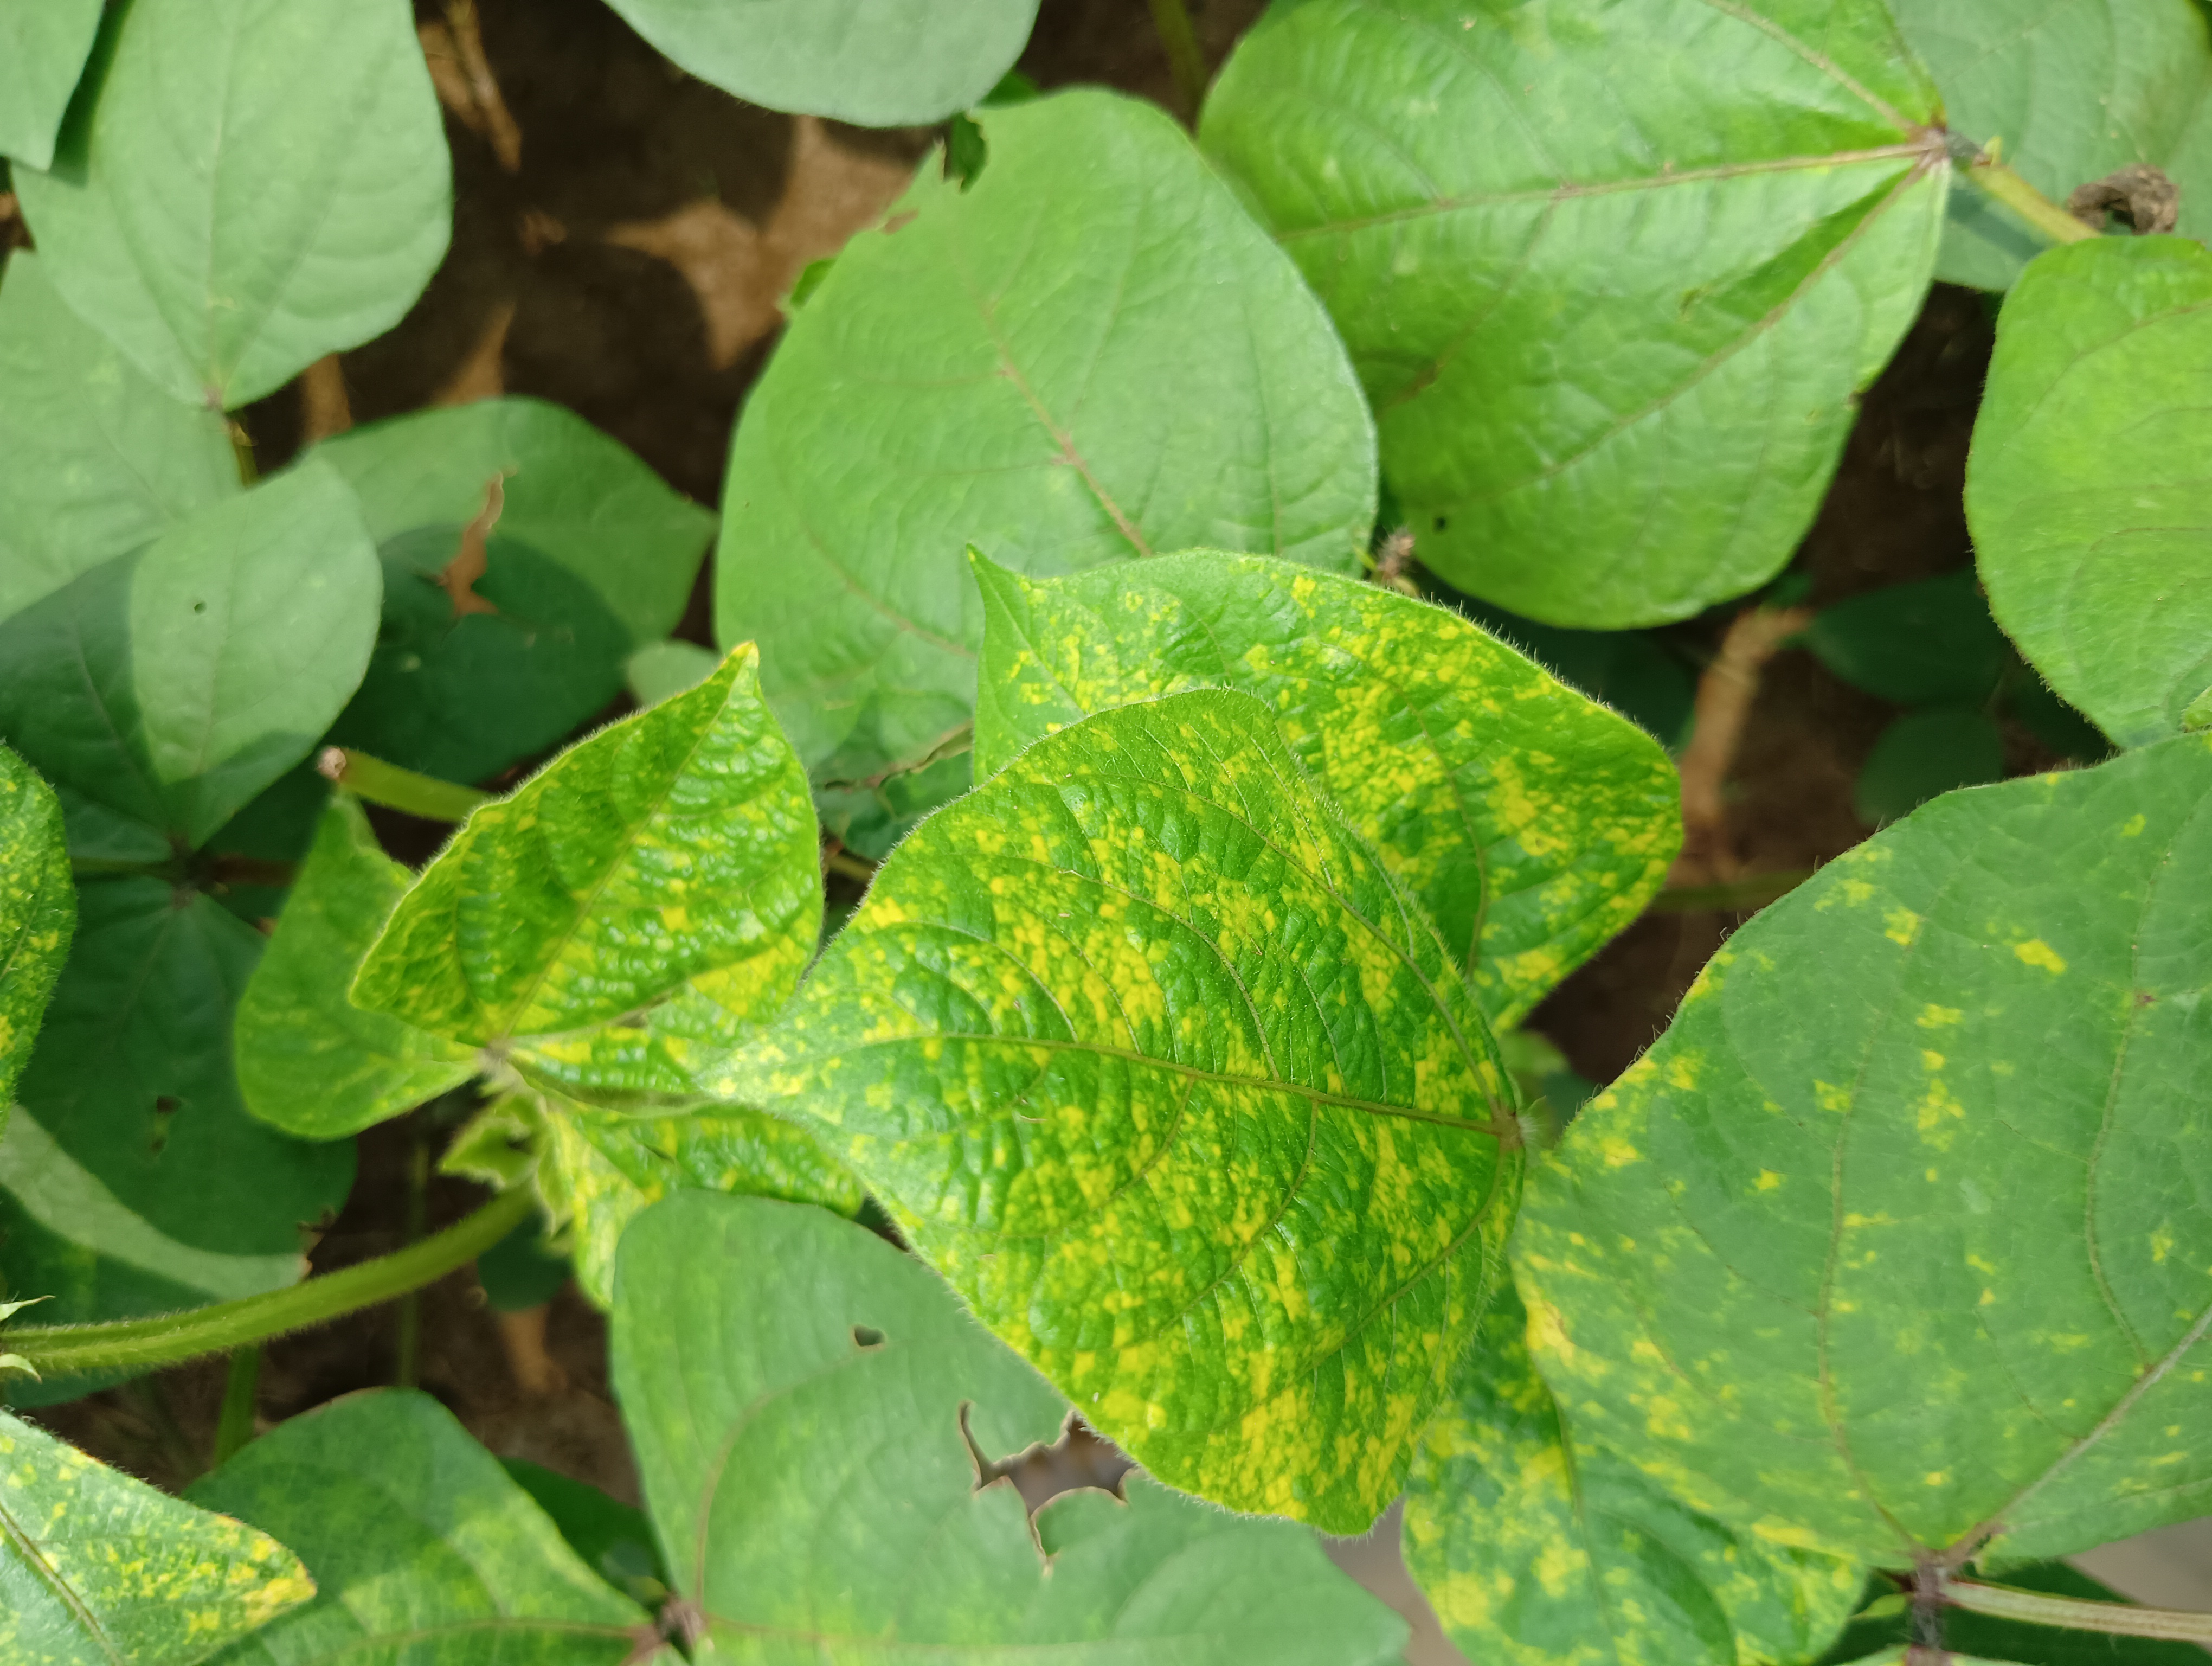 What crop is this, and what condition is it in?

mungbean, yellow mosaic
